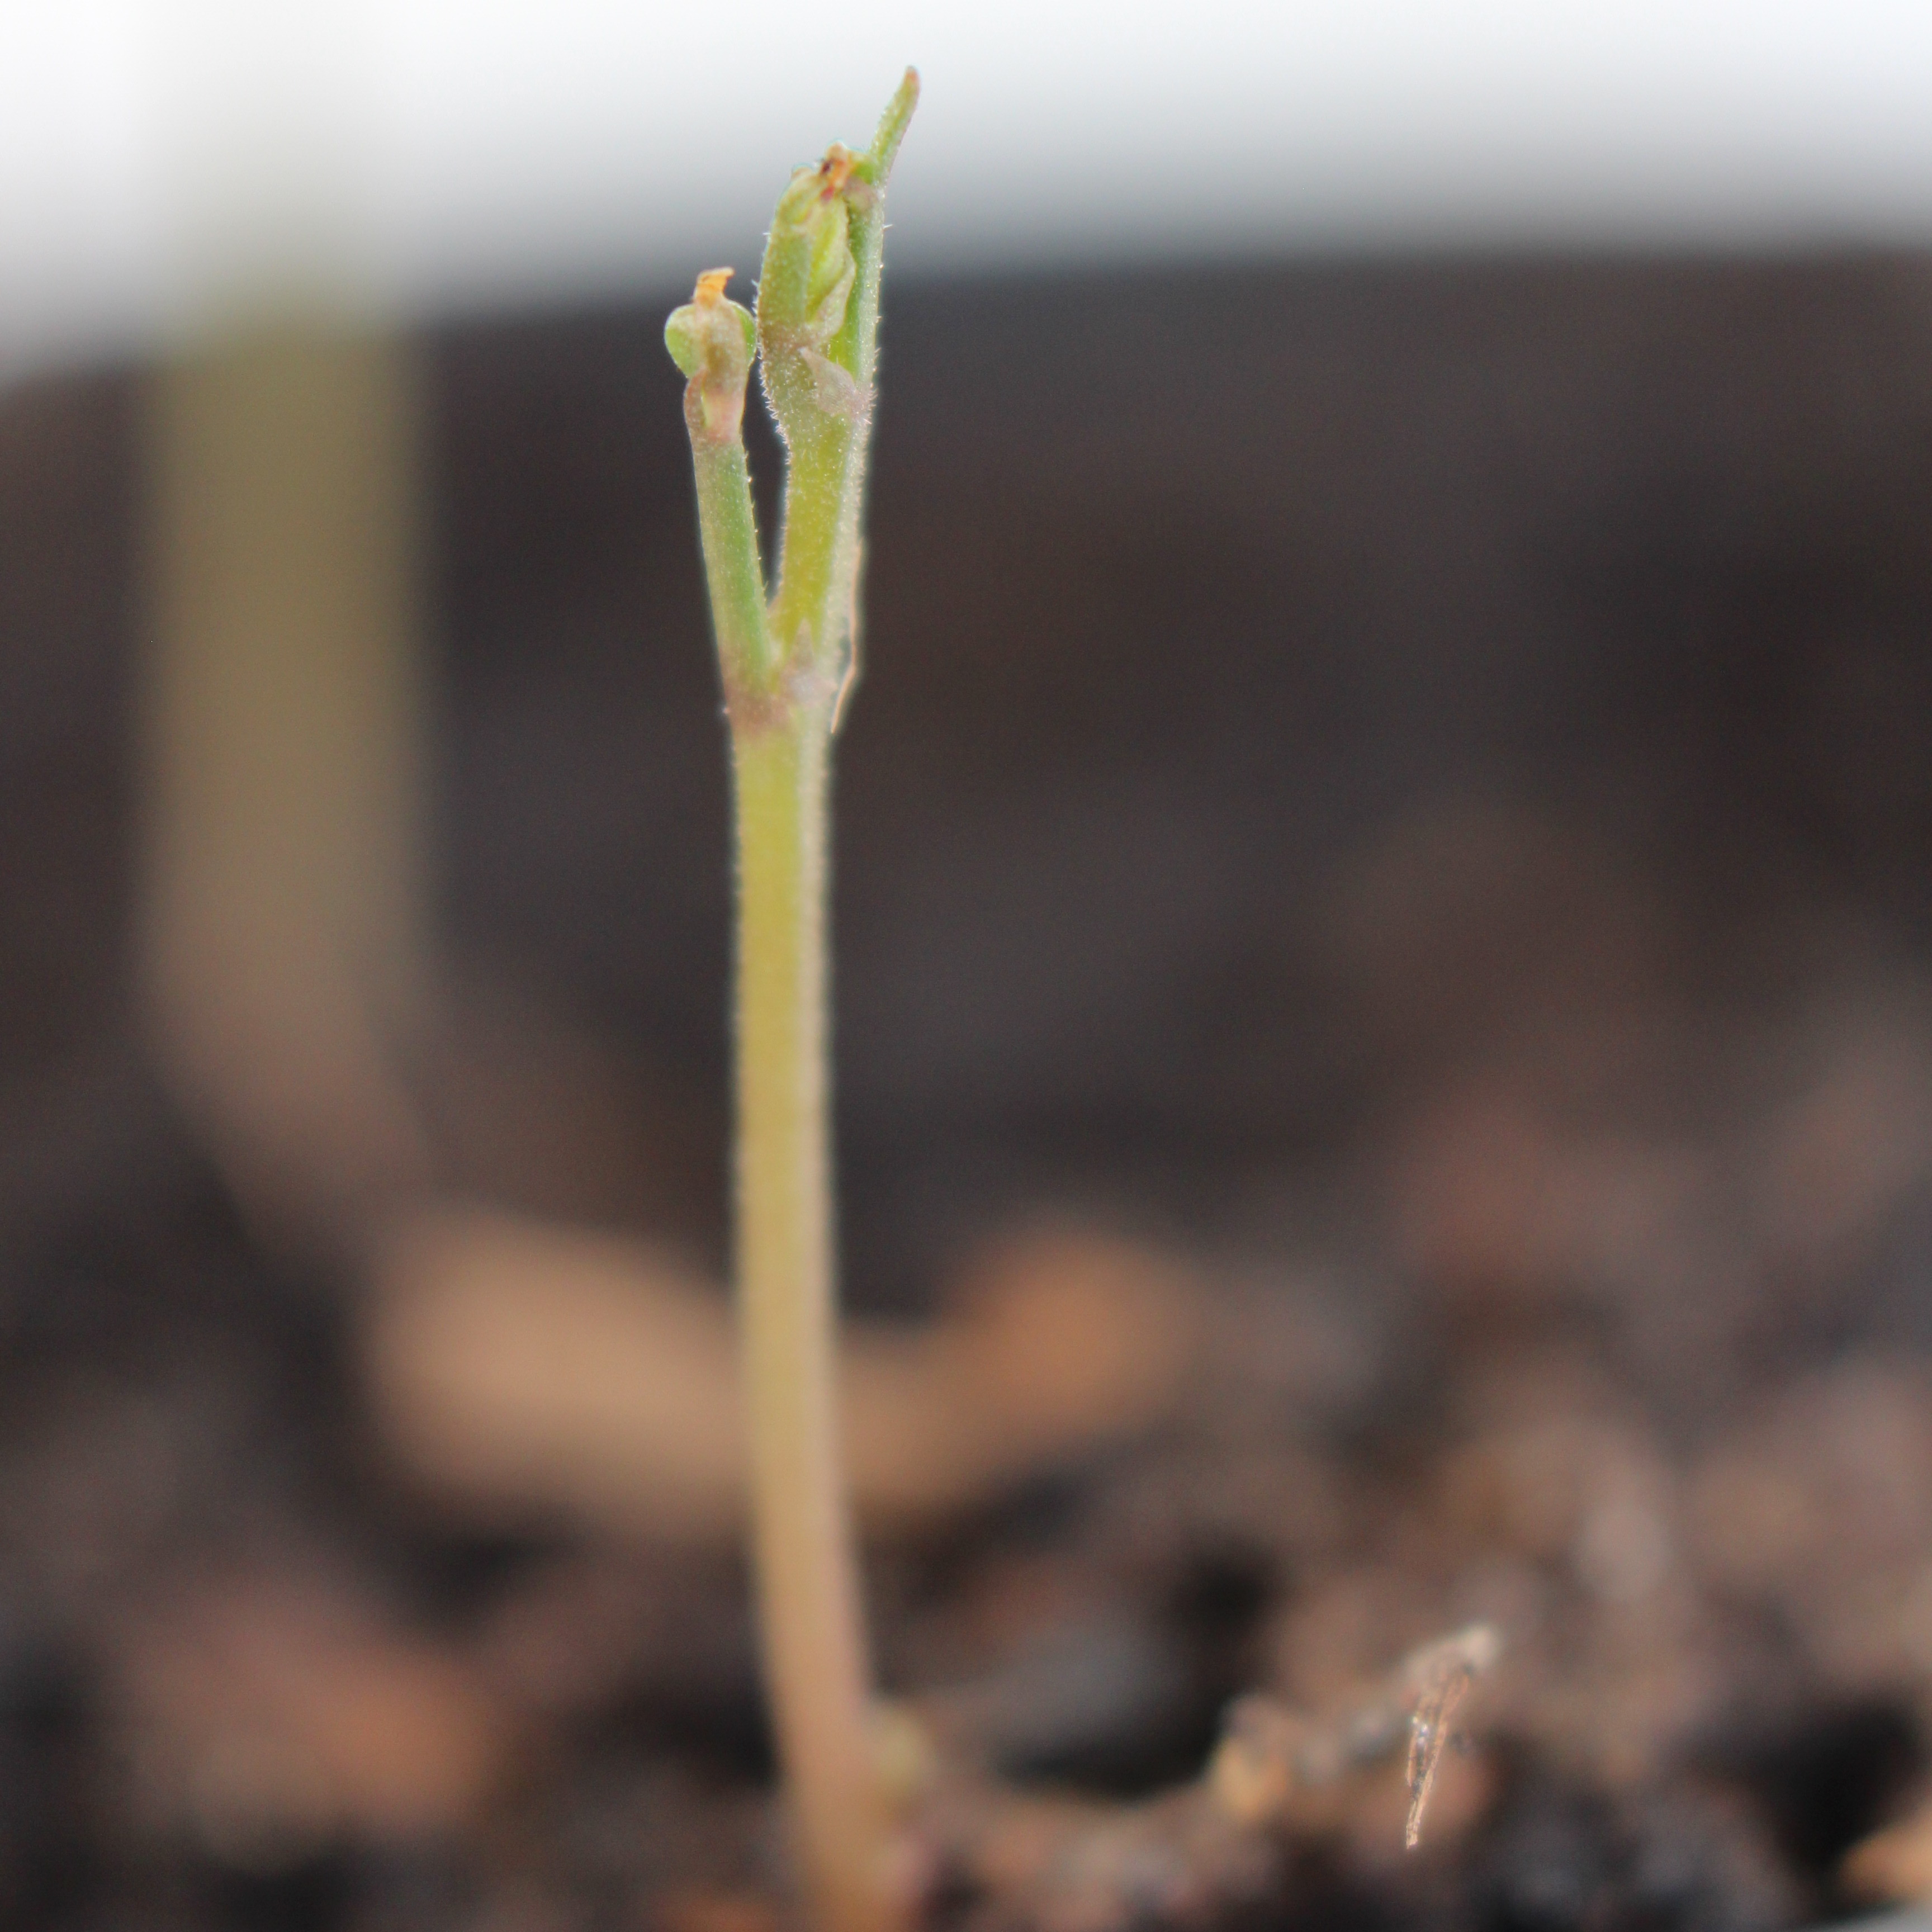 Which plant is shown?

Vicia sativa
